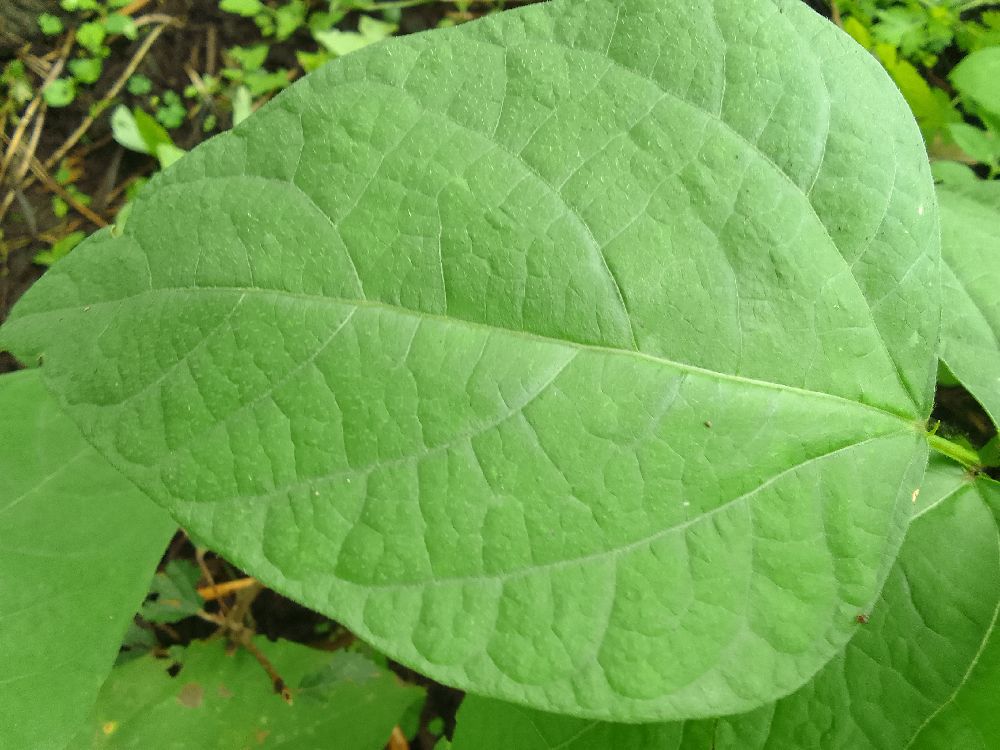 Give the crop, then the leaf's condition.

common bean, healthy
